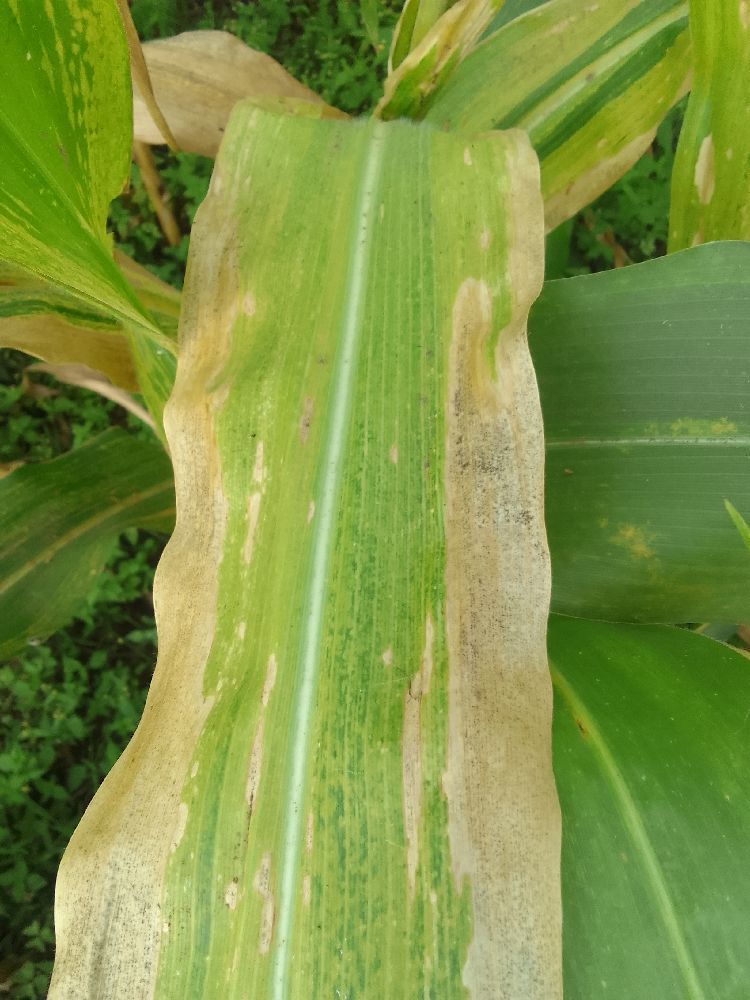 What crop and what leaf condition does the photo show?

maize, maize lethal necrosis
